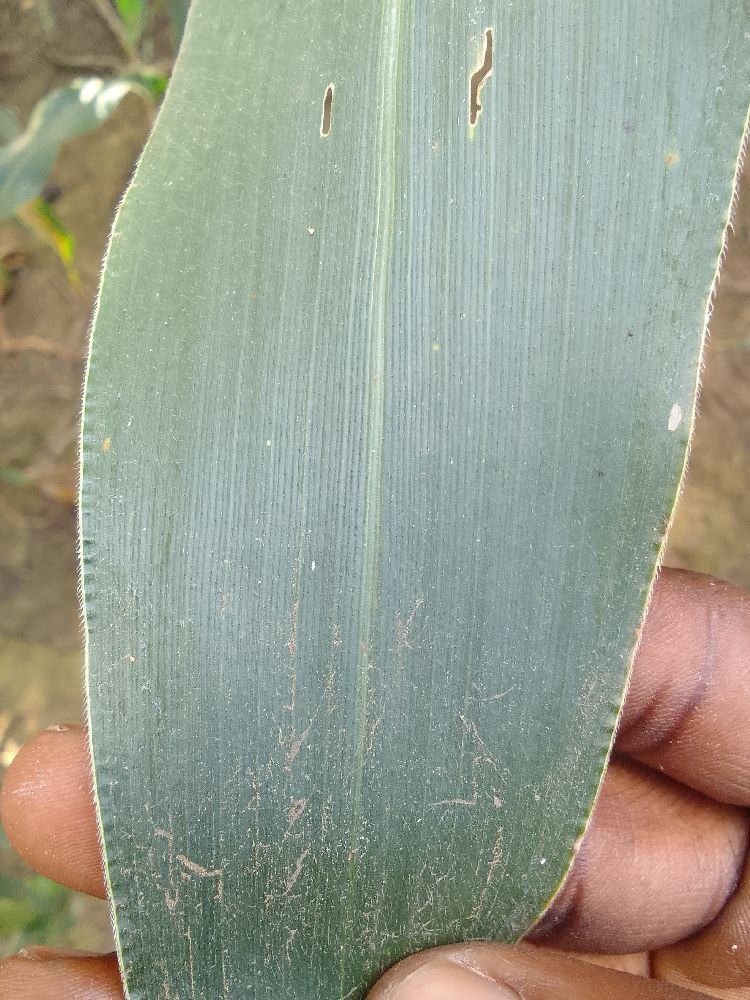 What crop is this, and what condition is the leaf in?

maize, healthy
